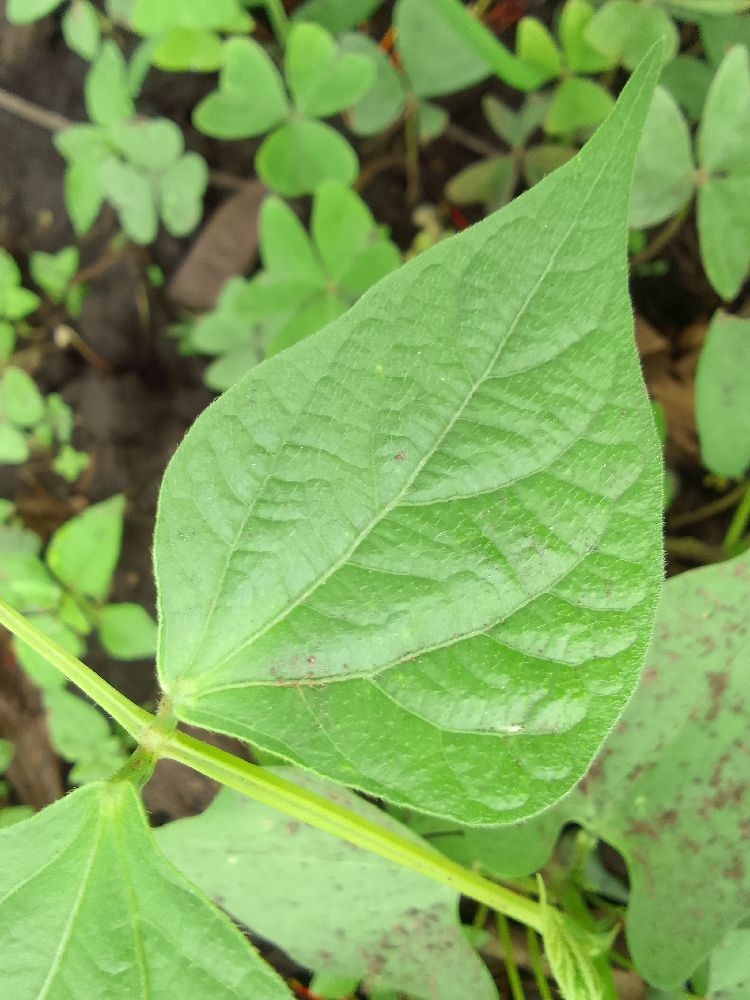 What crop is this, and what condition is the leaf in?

common bean, healthy
